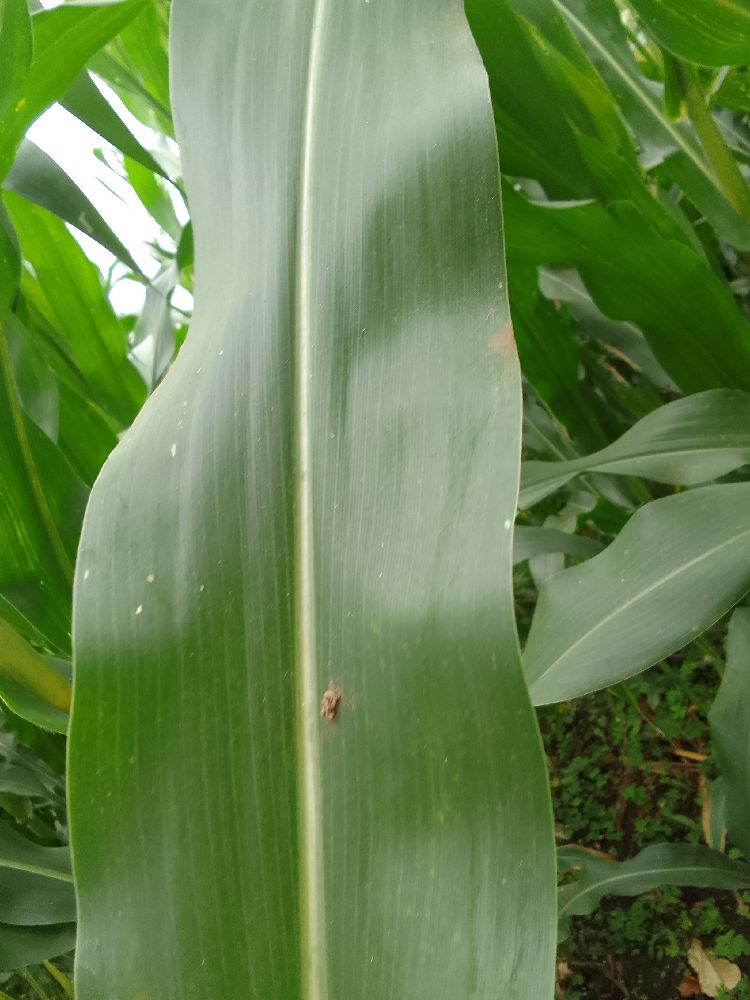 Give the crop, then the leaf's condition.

maize, healthy
